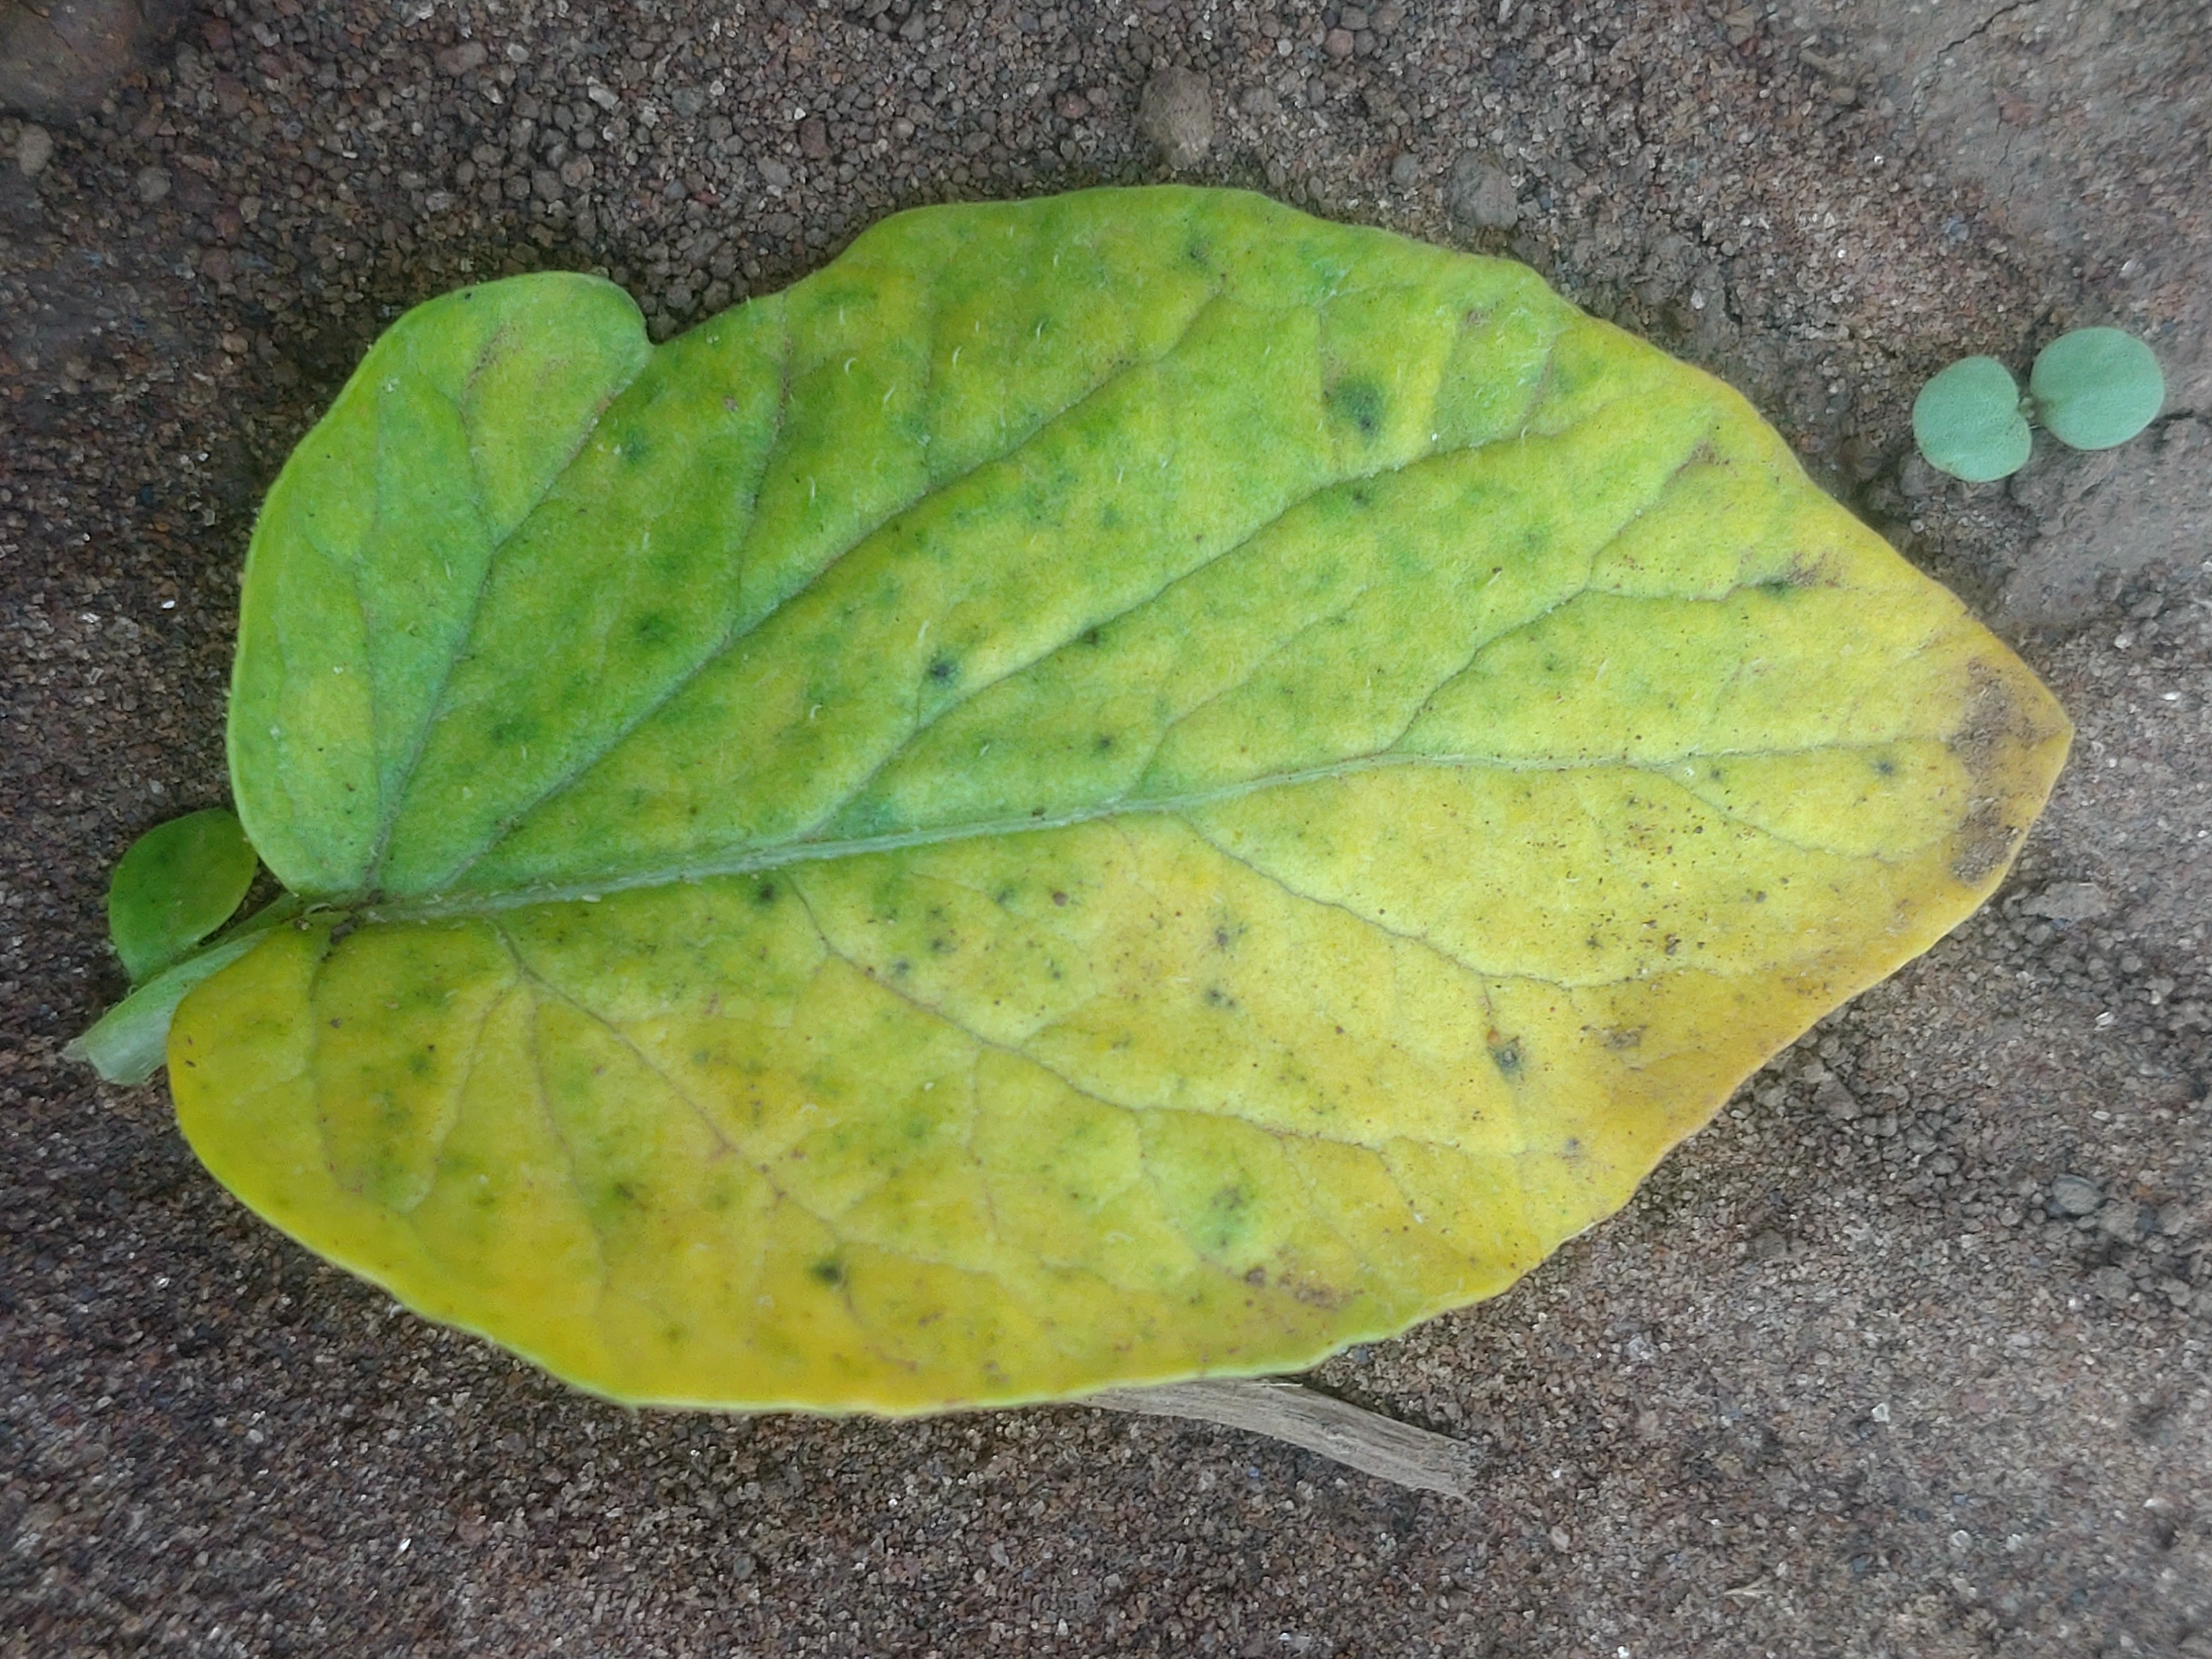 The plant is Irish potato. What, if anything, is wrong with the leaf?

late blight
